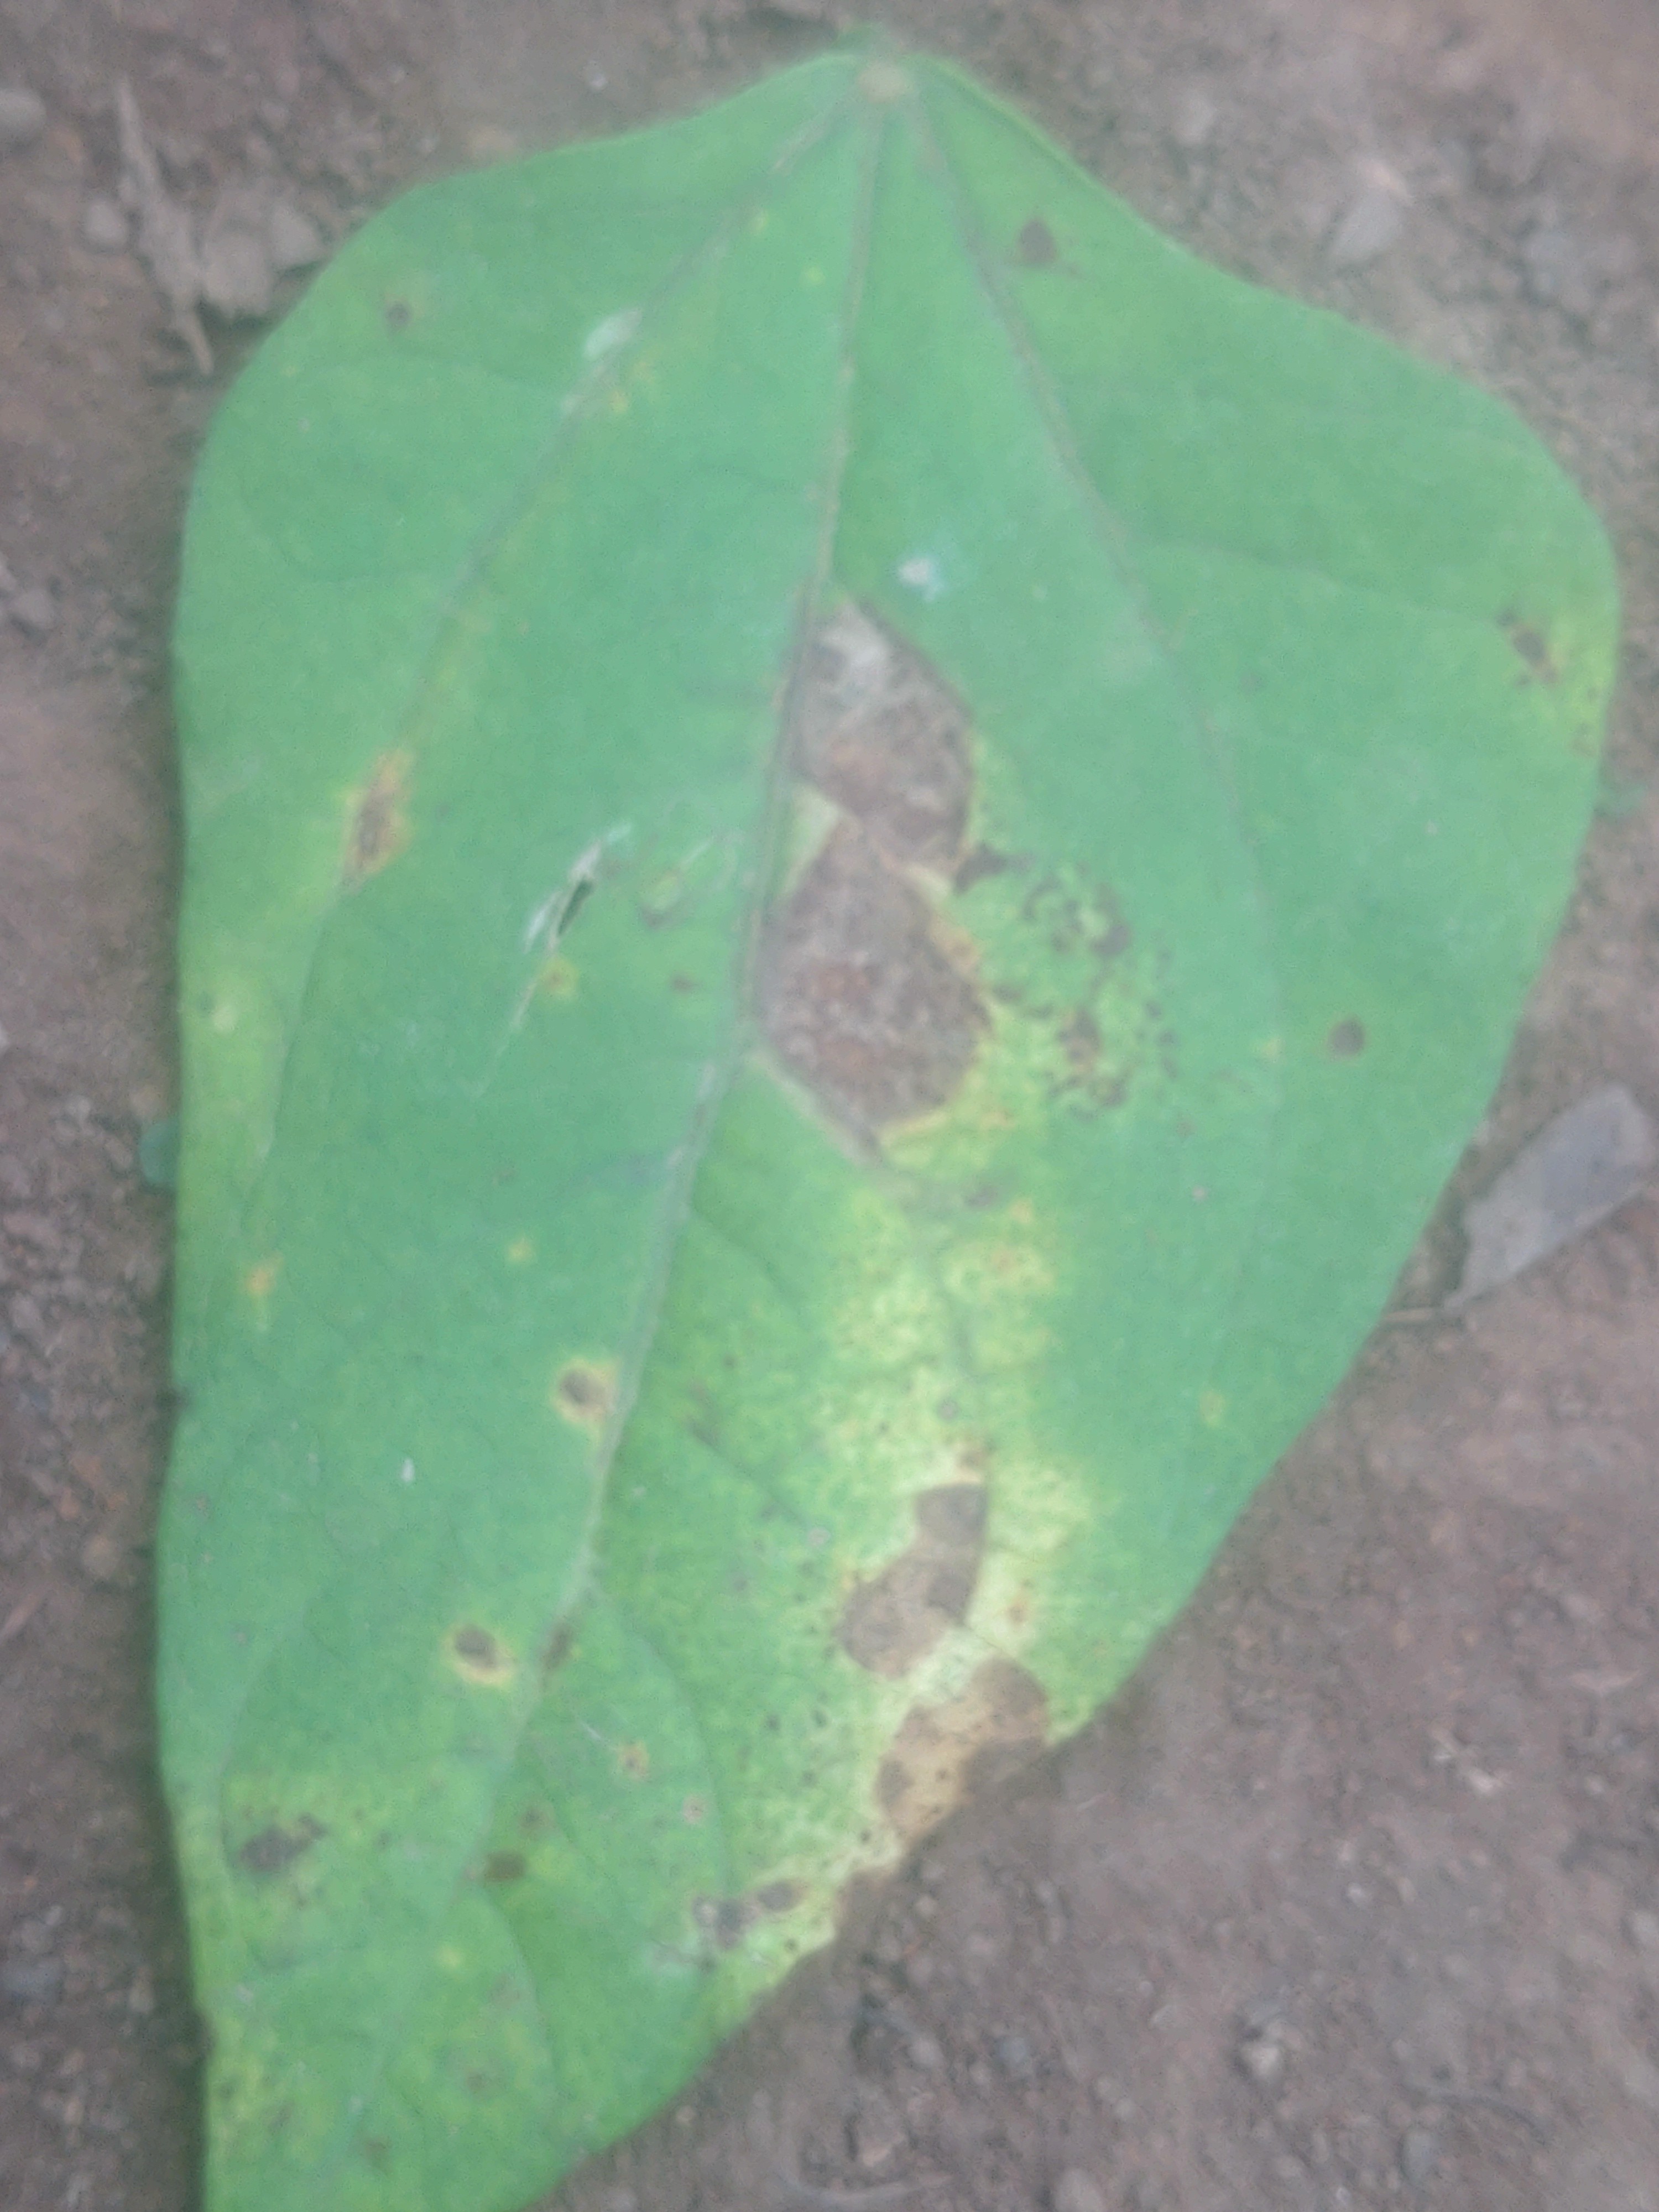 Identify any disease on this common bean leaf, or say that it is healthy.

rust
